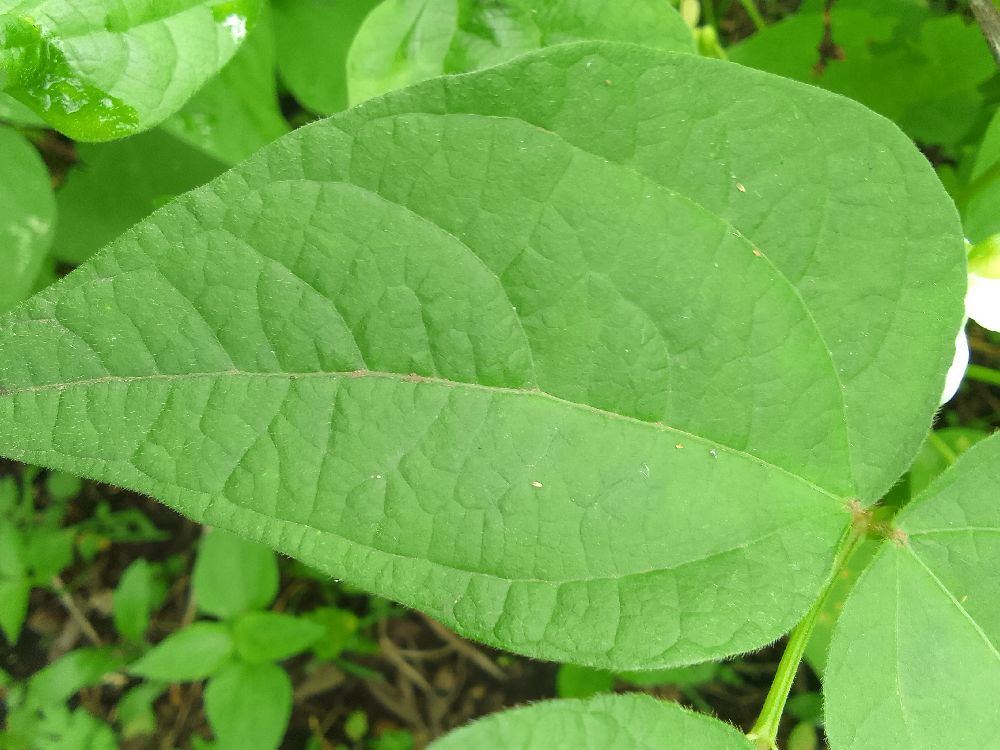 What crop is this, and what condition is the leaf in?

common bean, healthy
